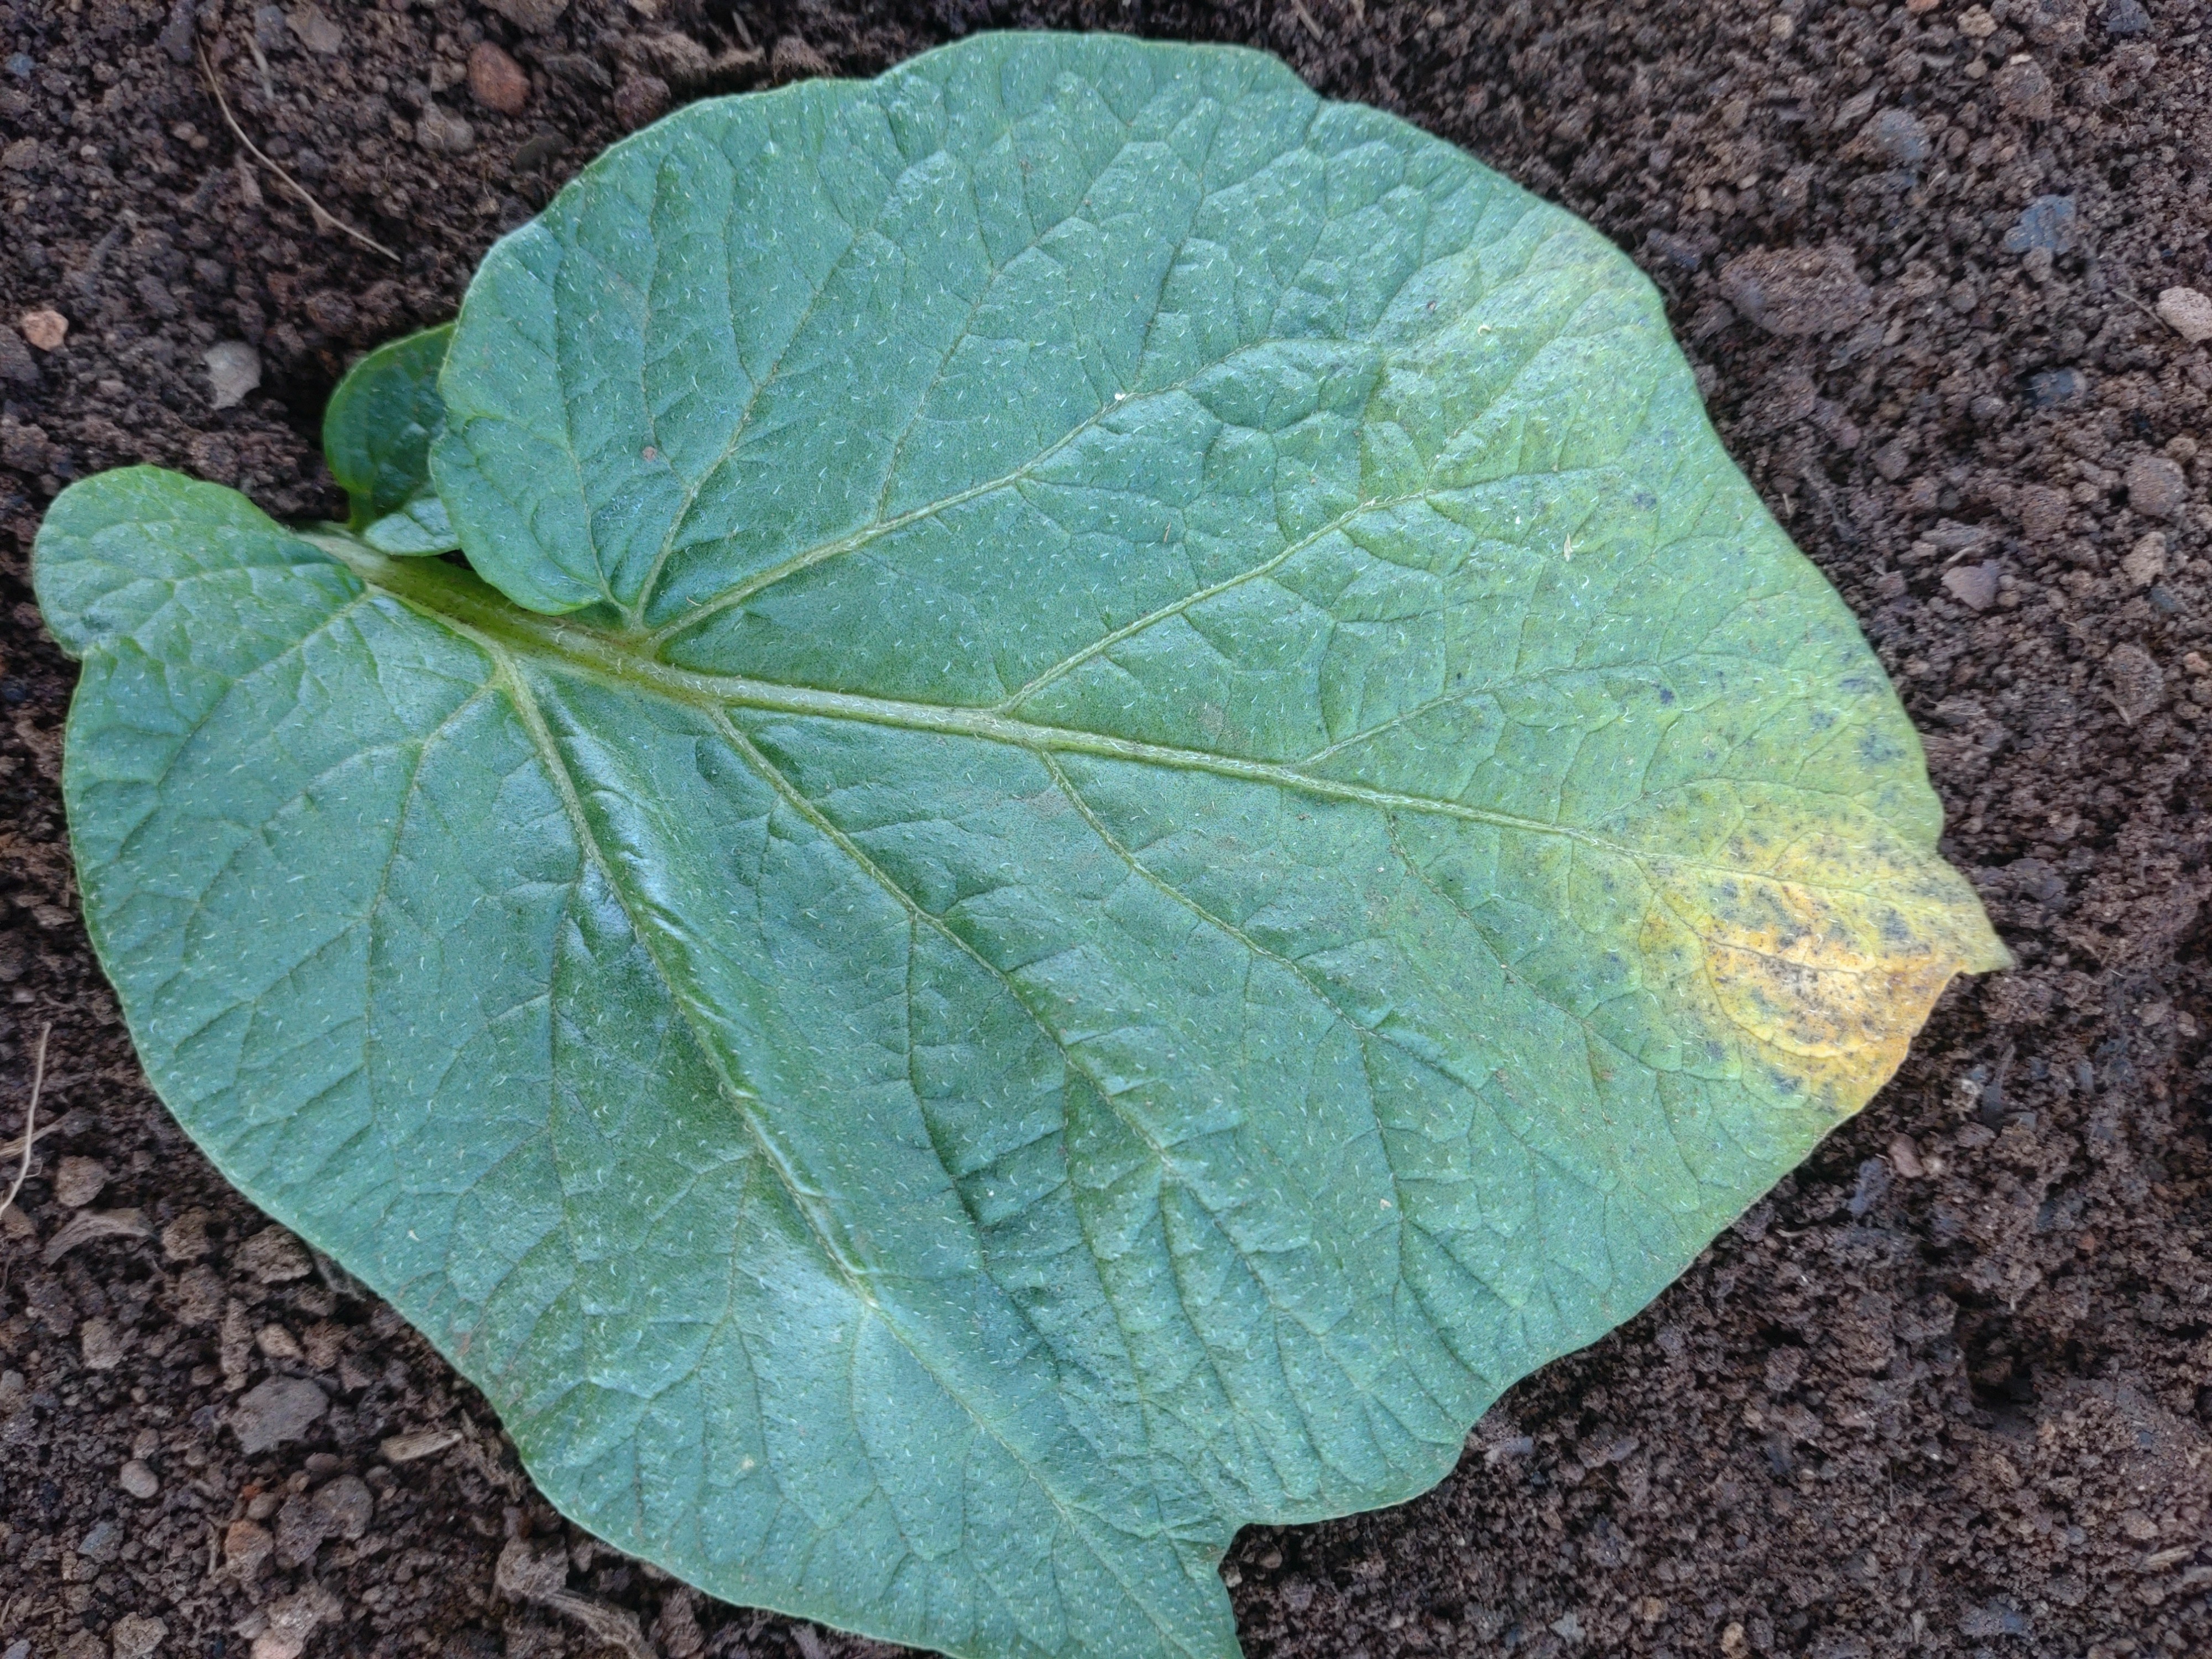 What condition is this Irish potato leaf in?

late blight
